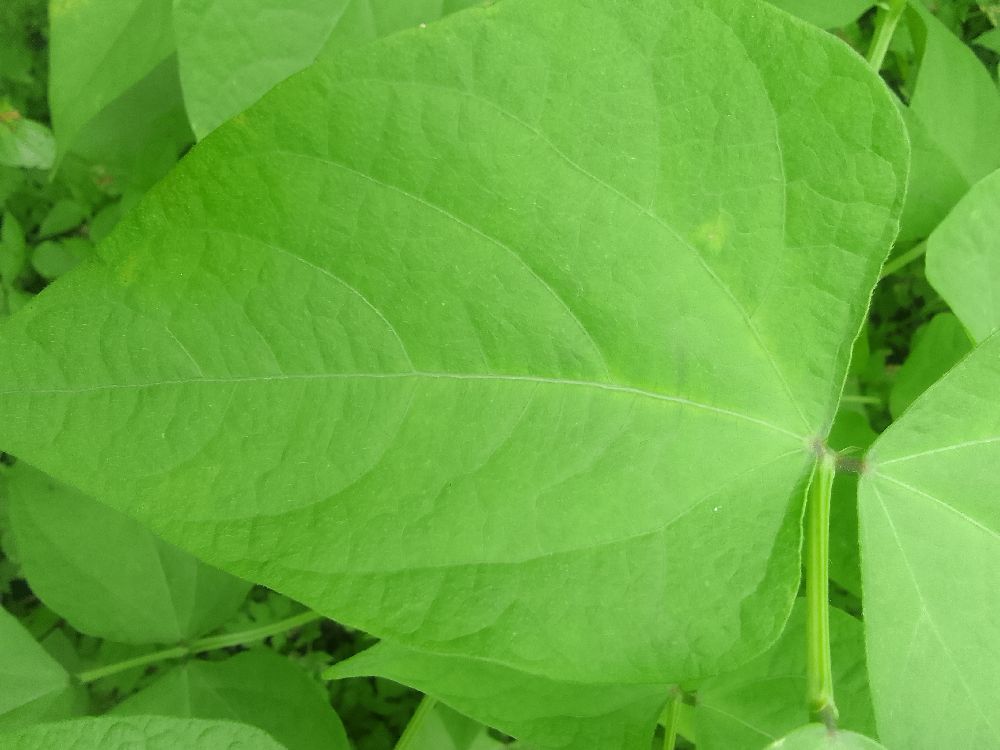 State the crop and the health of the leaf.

common bean, healthy
